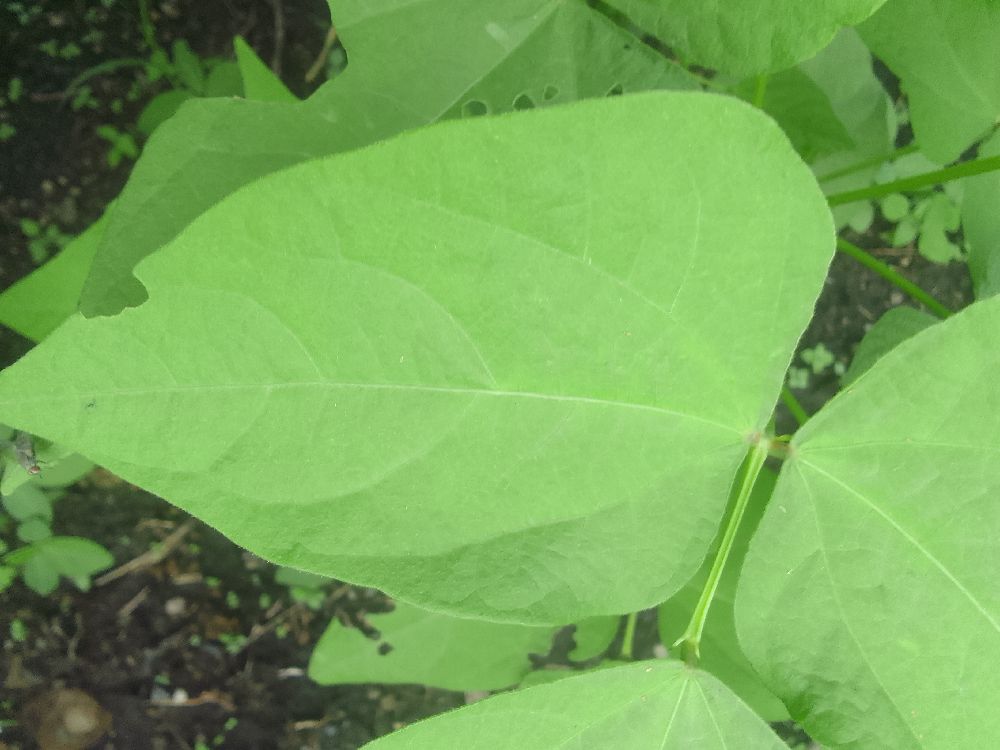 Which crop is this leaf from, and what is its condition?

common bean, healthy
